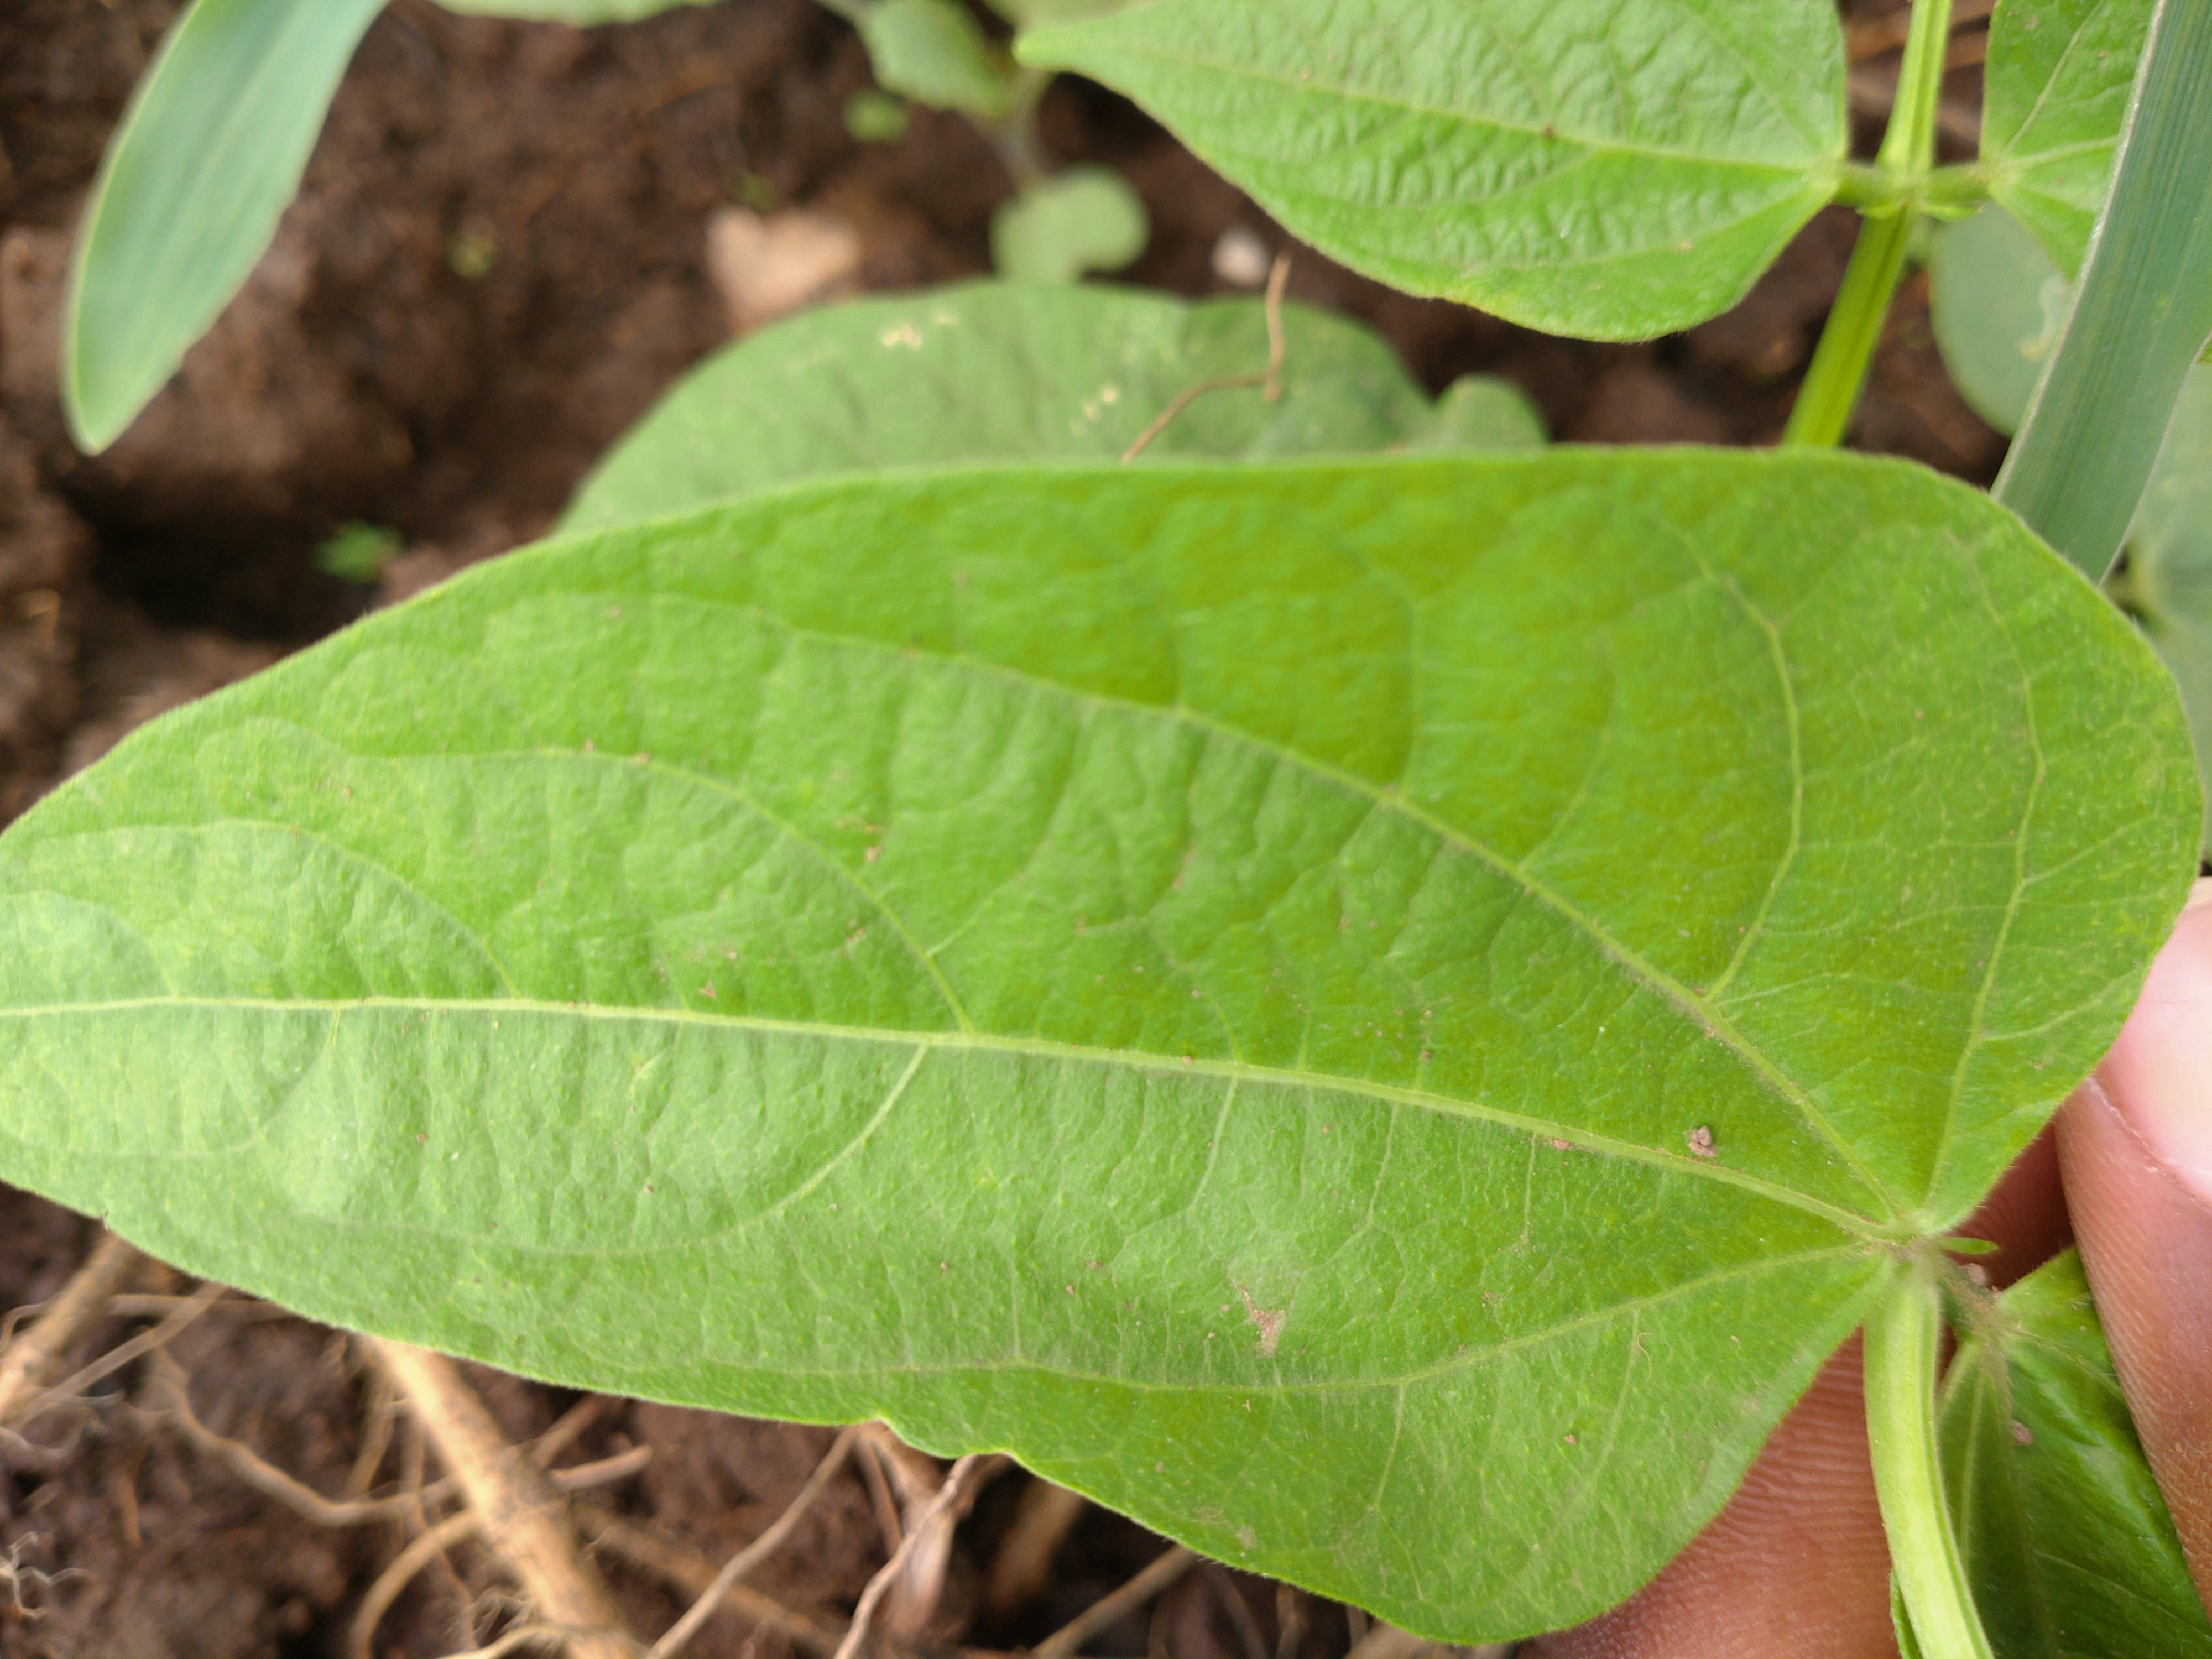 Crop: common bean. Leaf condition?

healthy
